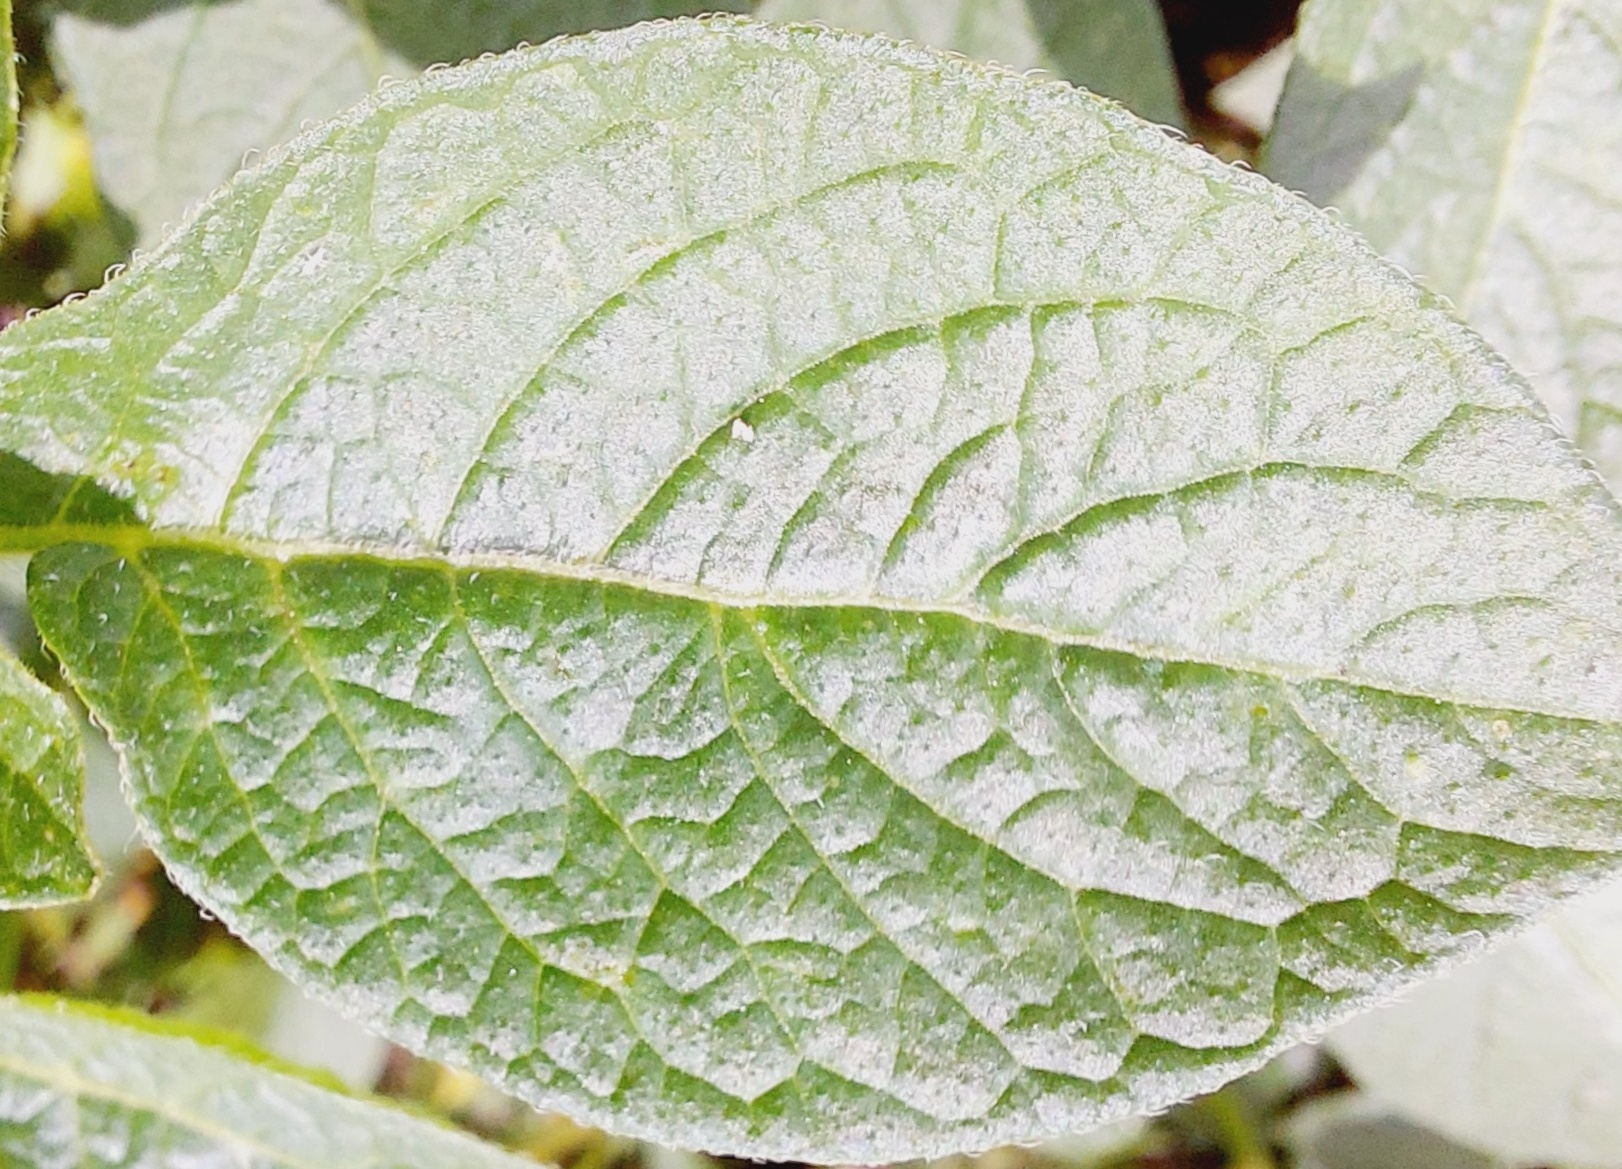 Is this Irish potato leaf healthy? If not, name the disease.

healthy
